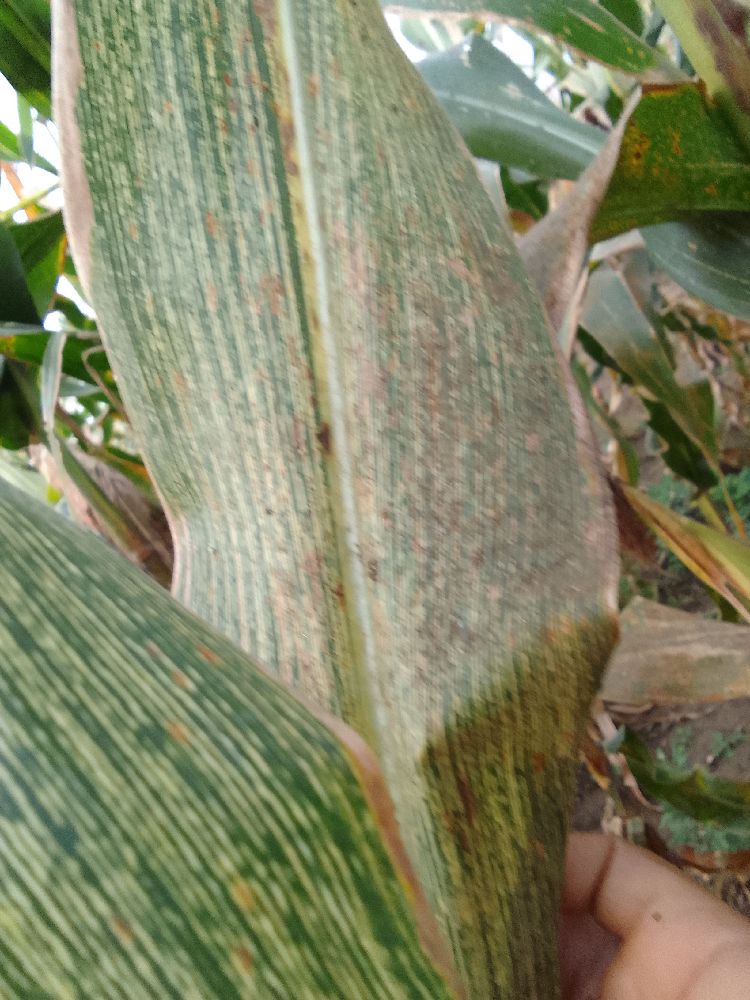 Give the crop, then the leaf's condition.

maize, maize streak virus
